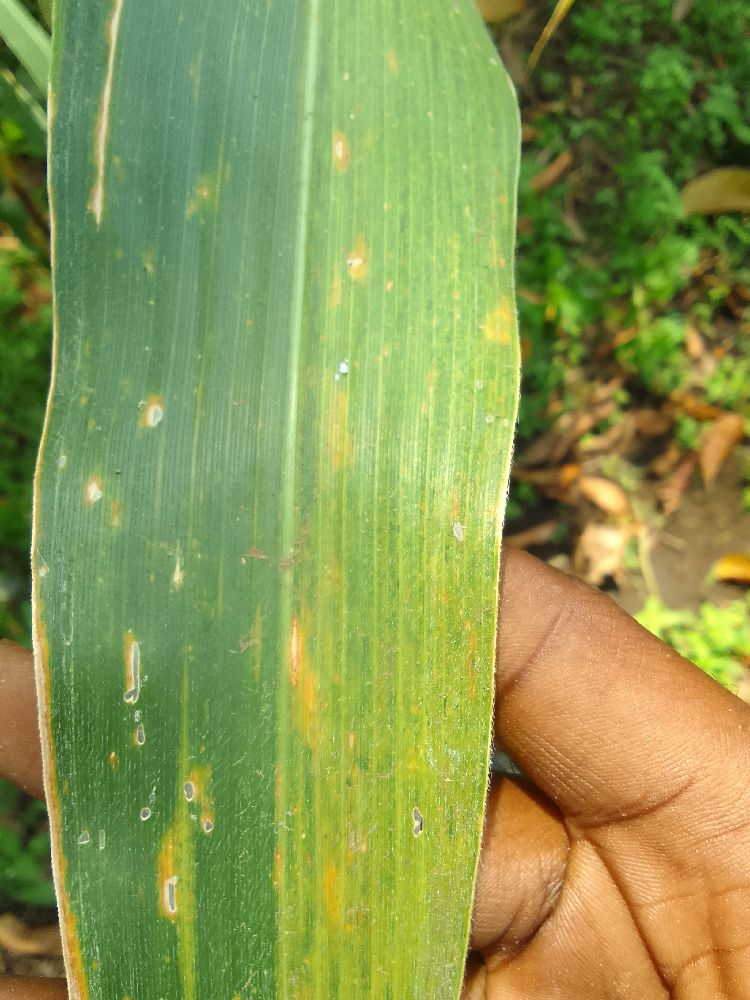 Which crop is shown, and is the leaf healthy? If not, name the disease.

maize, maize lethal necrosis
